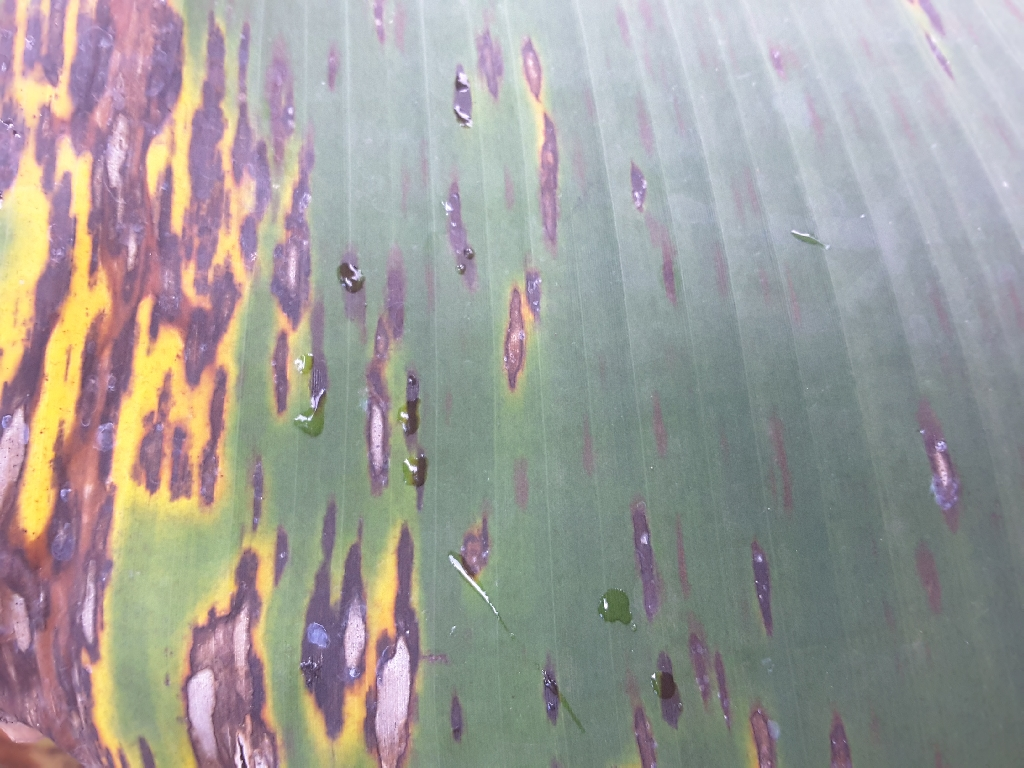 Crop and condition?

banana, black sigatoka
